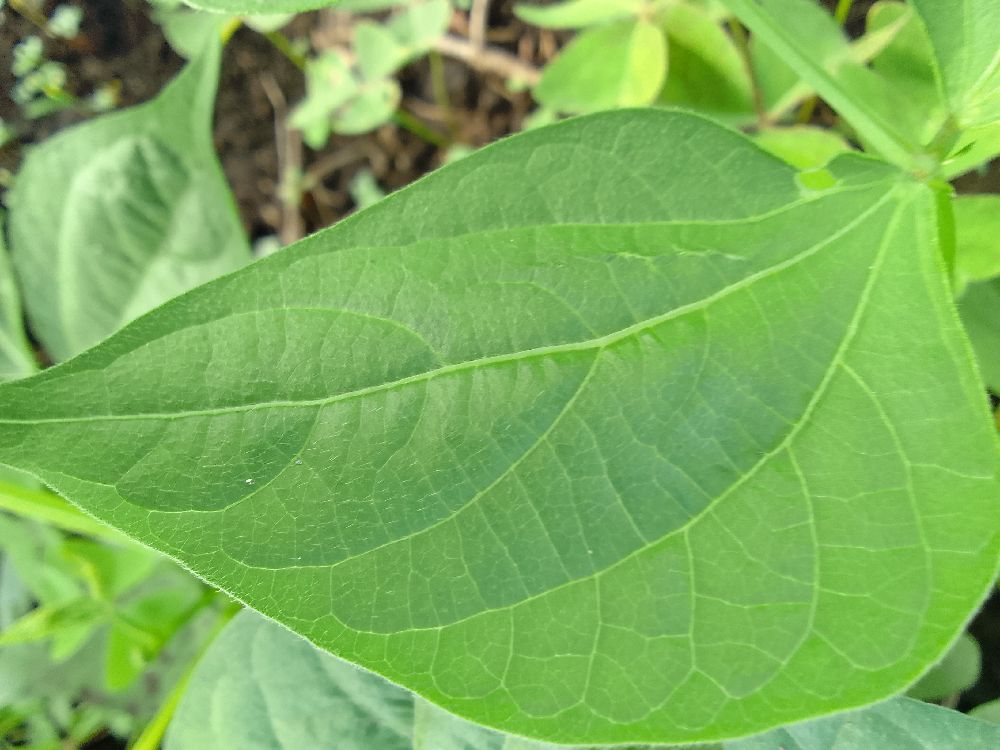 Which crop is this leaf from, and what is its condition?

common bean, healthy
